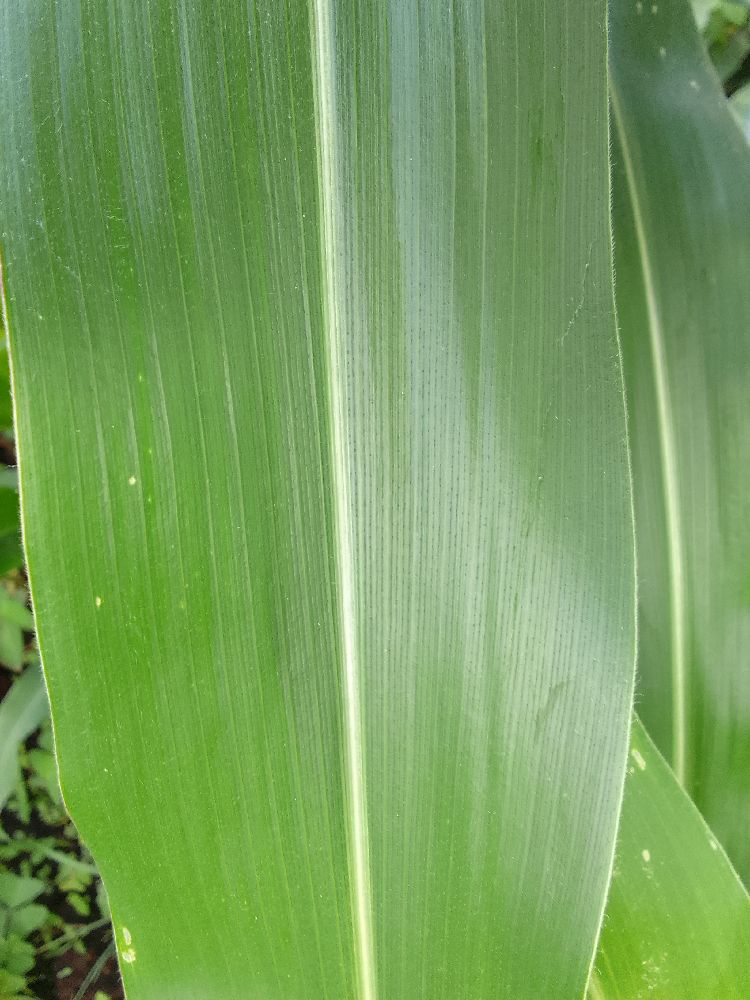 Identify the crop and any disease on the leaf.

maize, healthy
